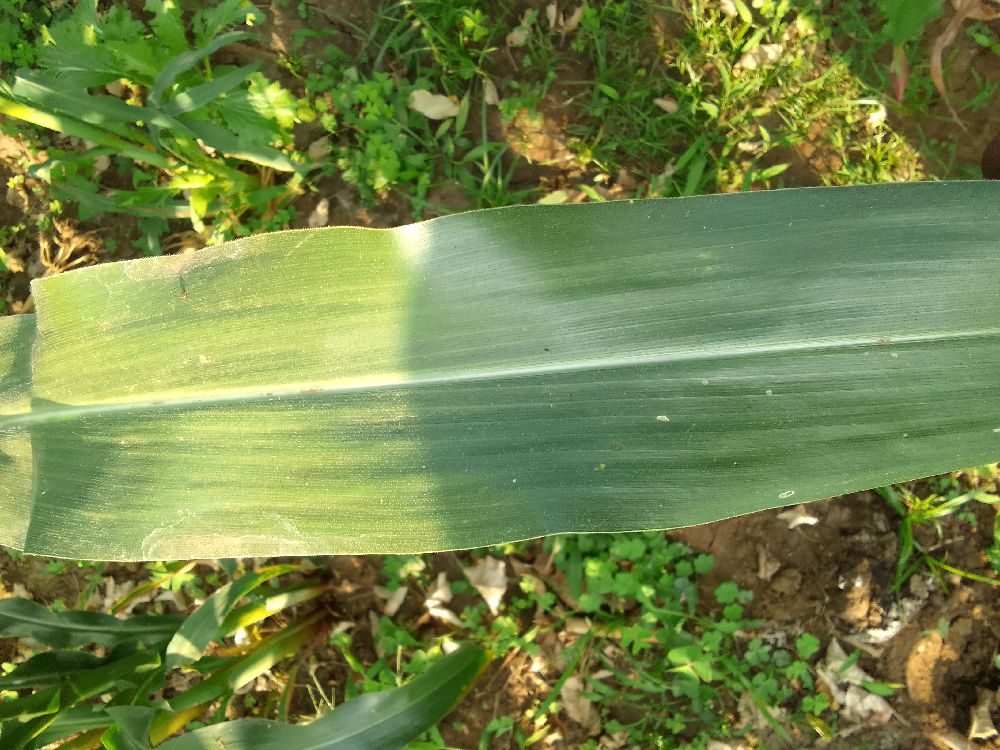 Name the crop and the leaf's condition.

maize, healthy
